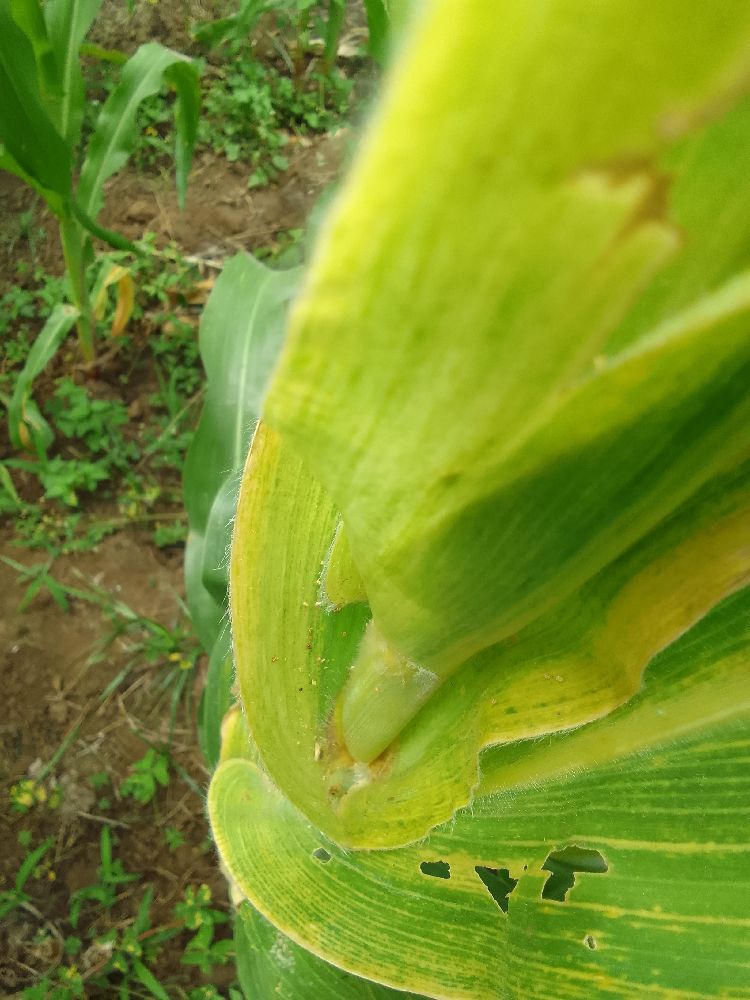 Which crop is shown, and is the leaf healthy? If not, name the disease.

maize, maize lethal necrosis
